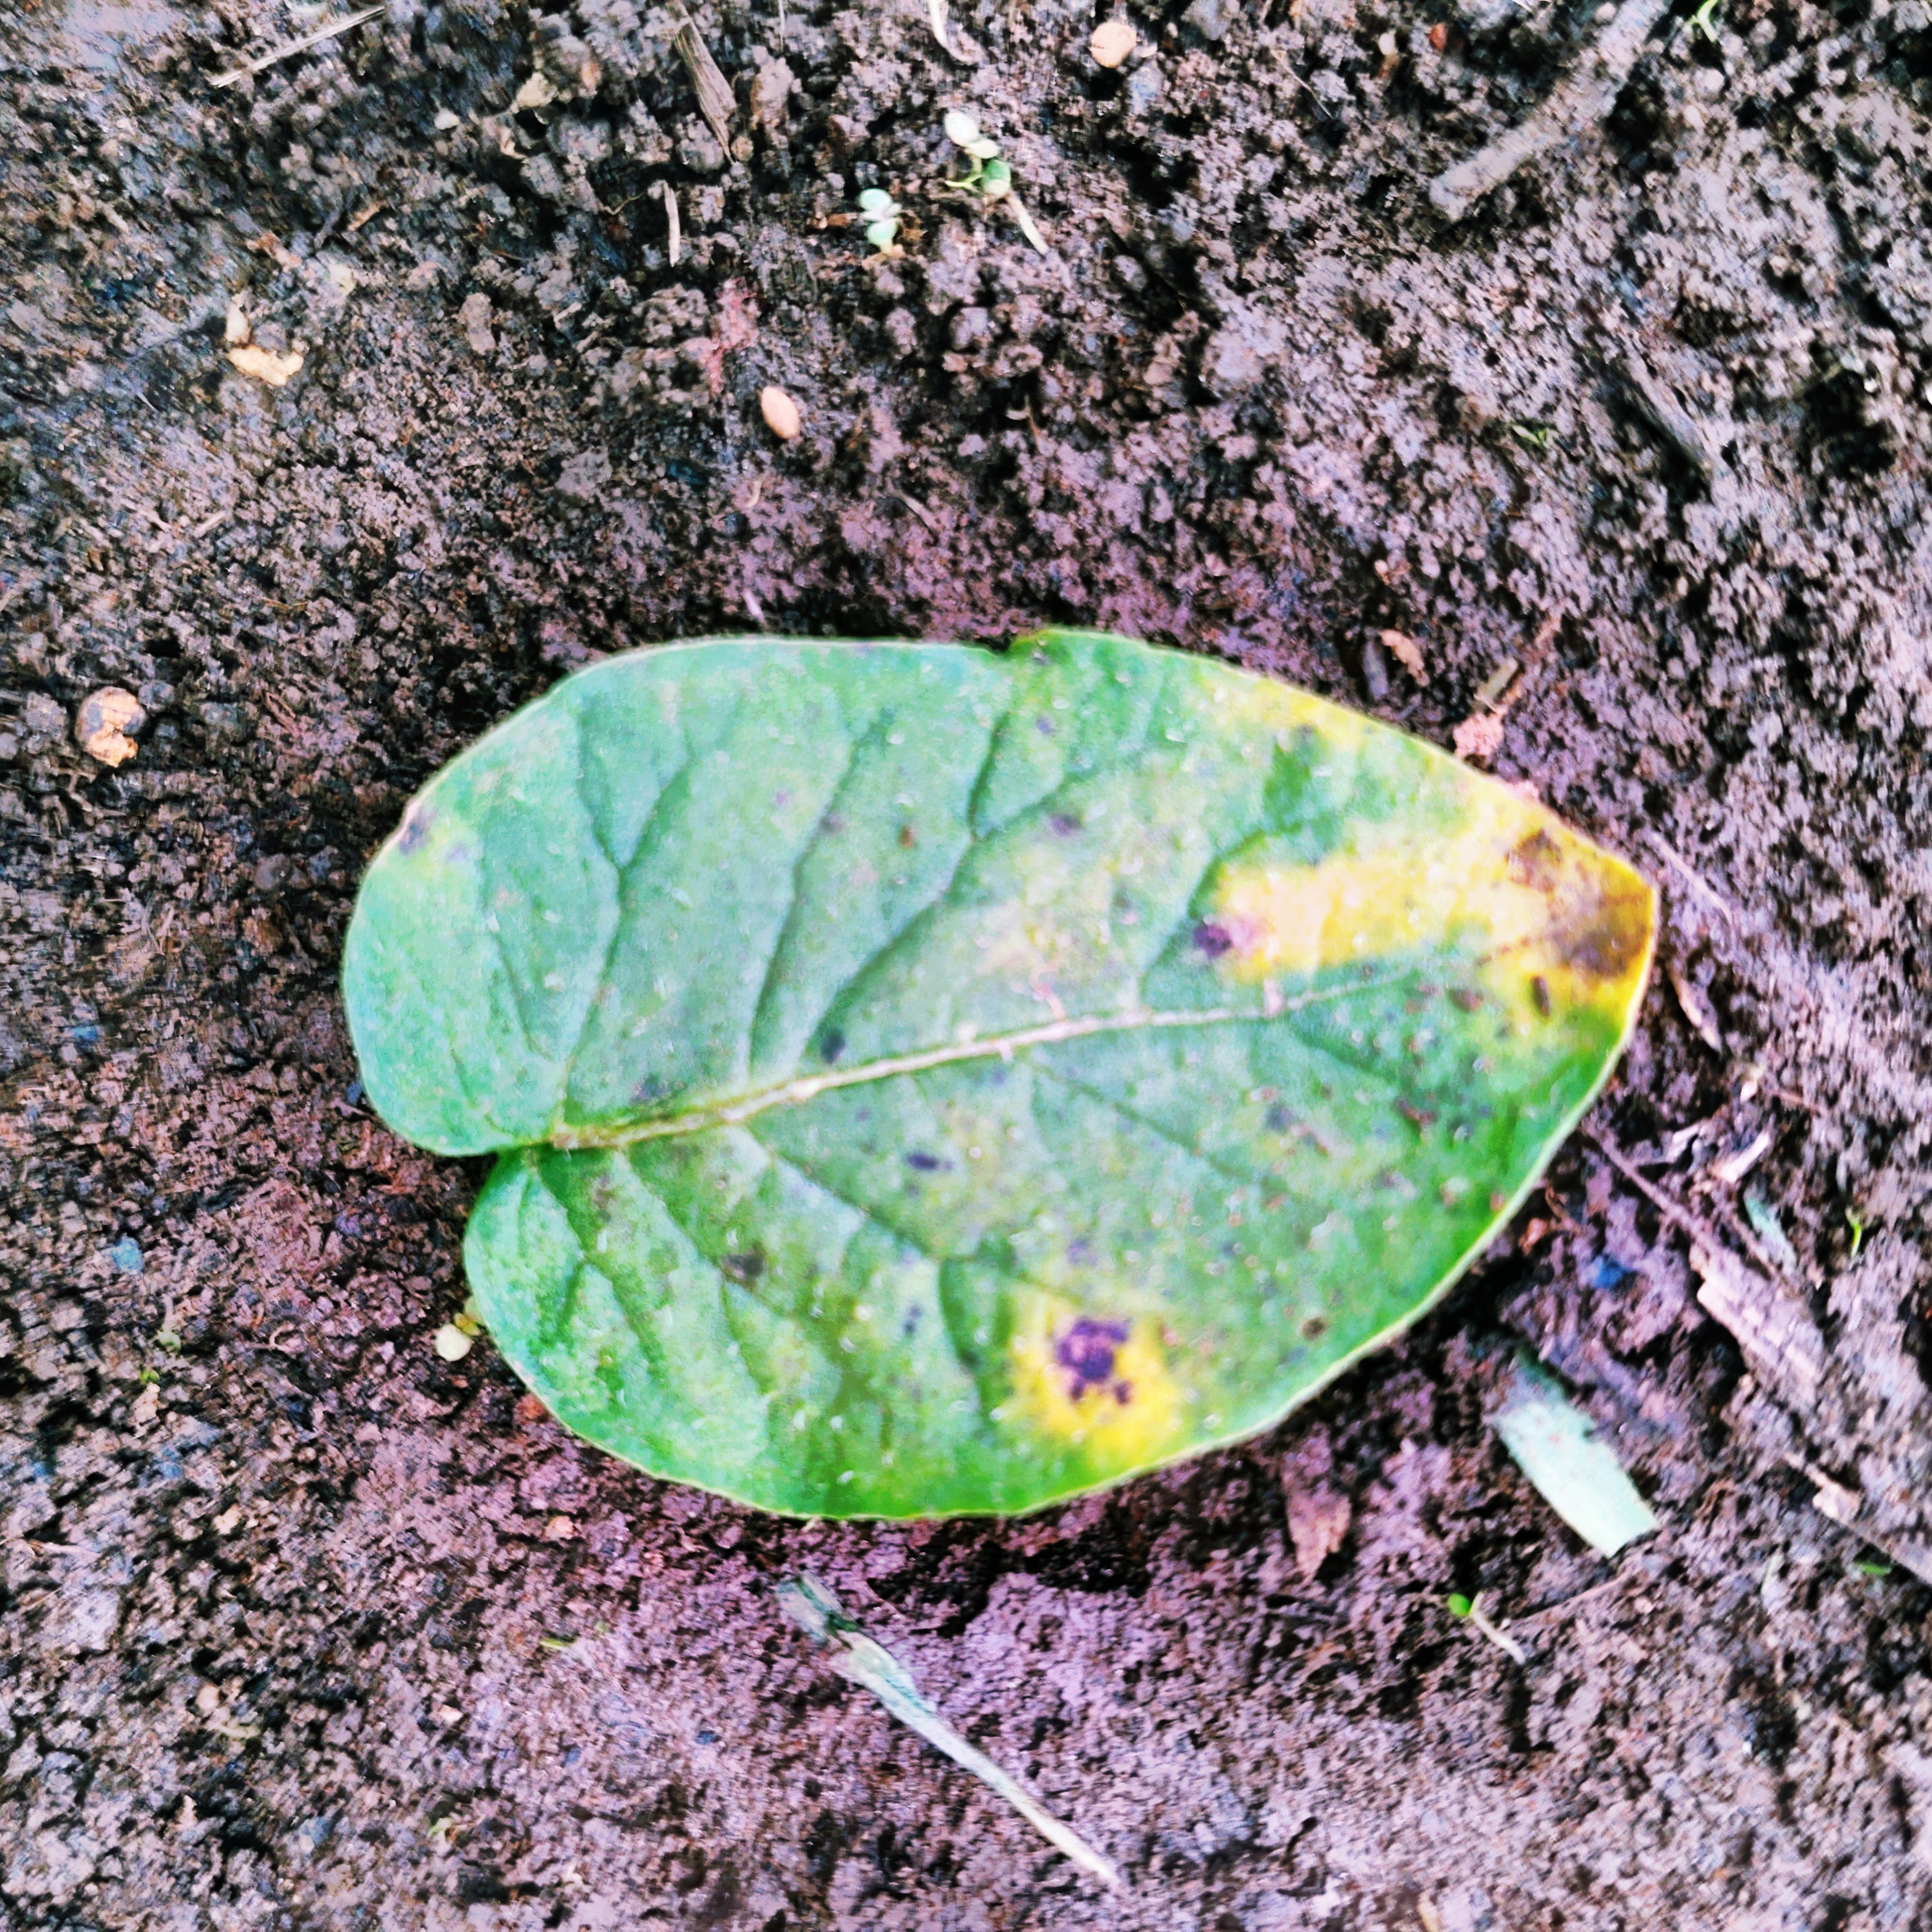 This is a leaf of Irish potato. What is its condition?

late blight
